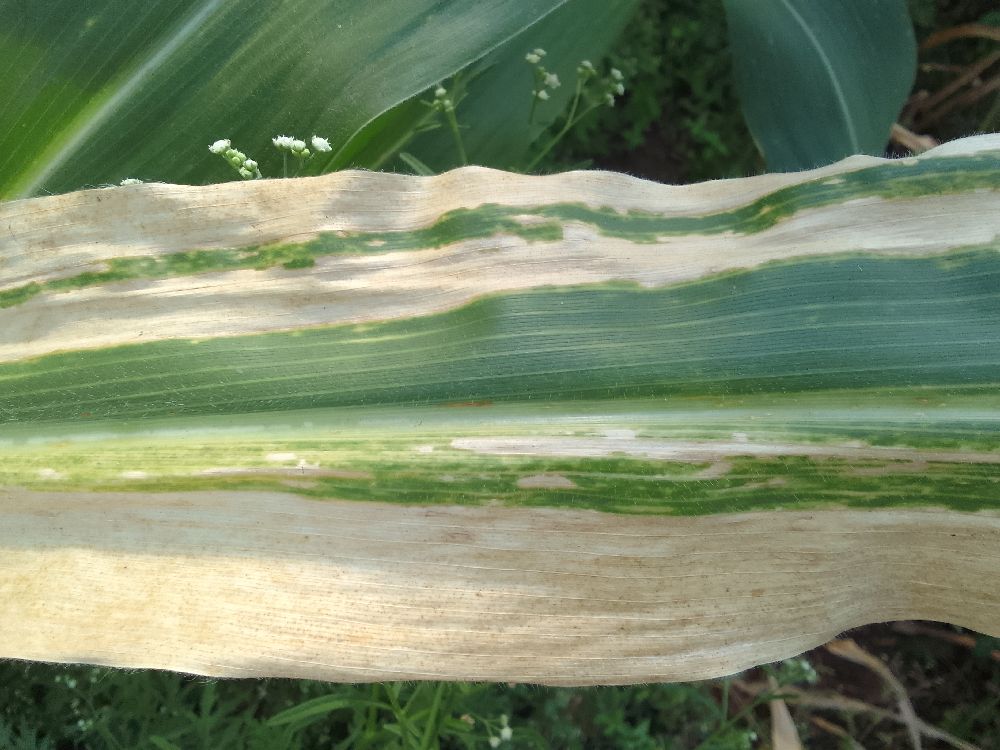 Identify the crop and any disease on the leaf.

maize, maize lethal necrosis
